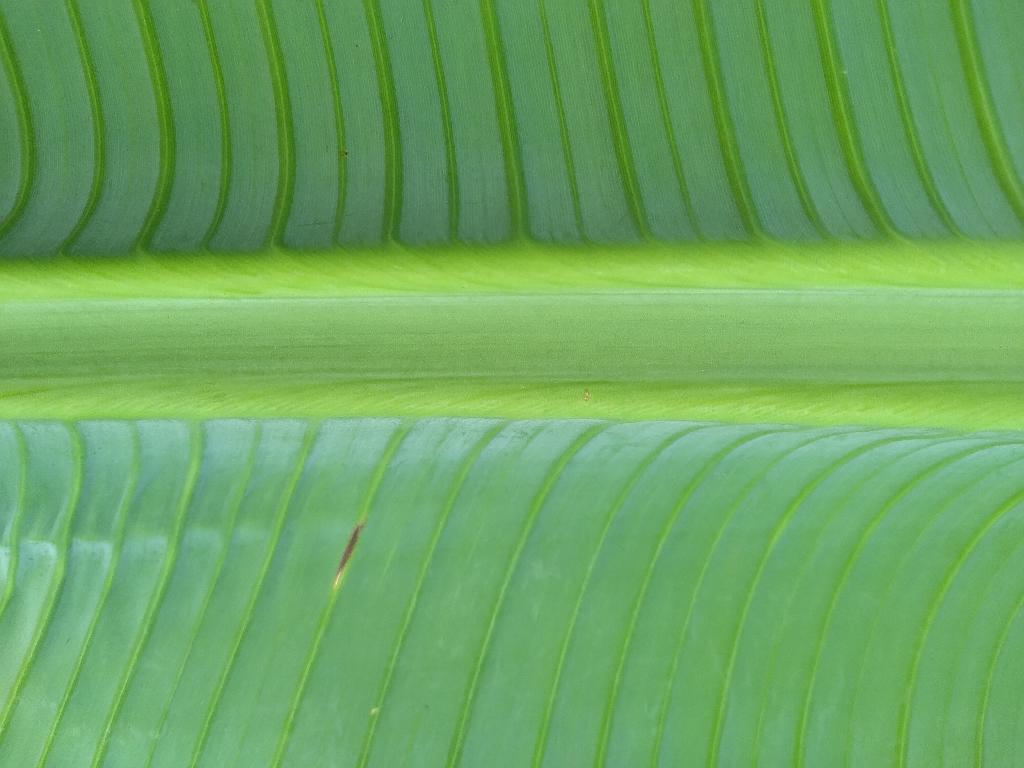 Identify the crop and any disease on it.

banana, healthy
